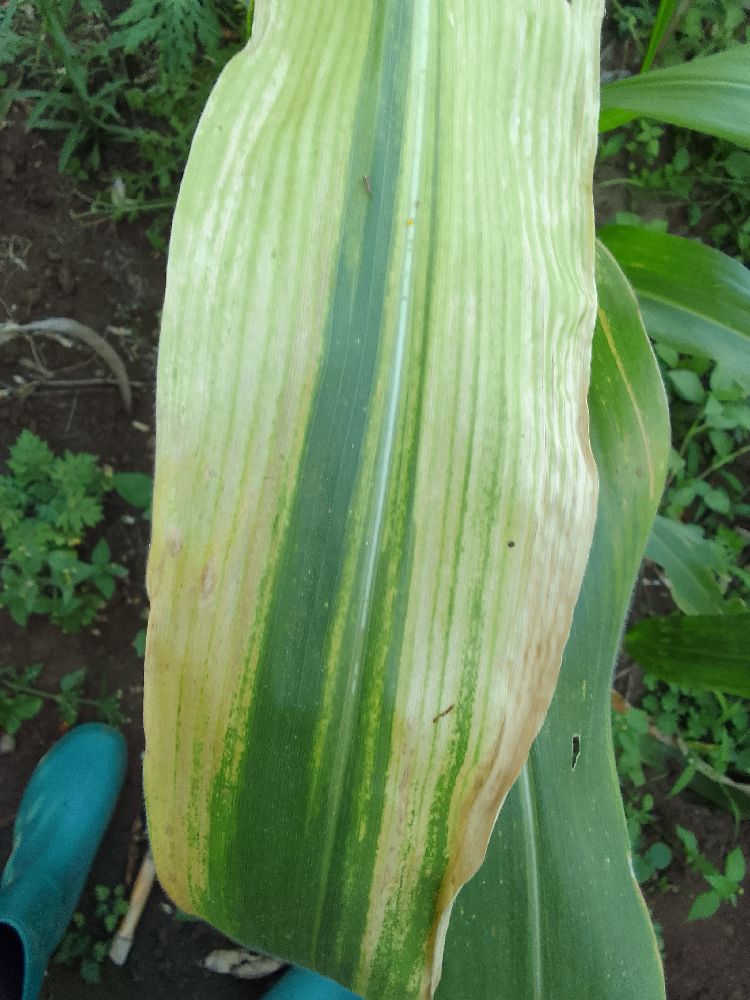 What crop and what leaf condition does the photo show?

maize, maize lethal necrosis
